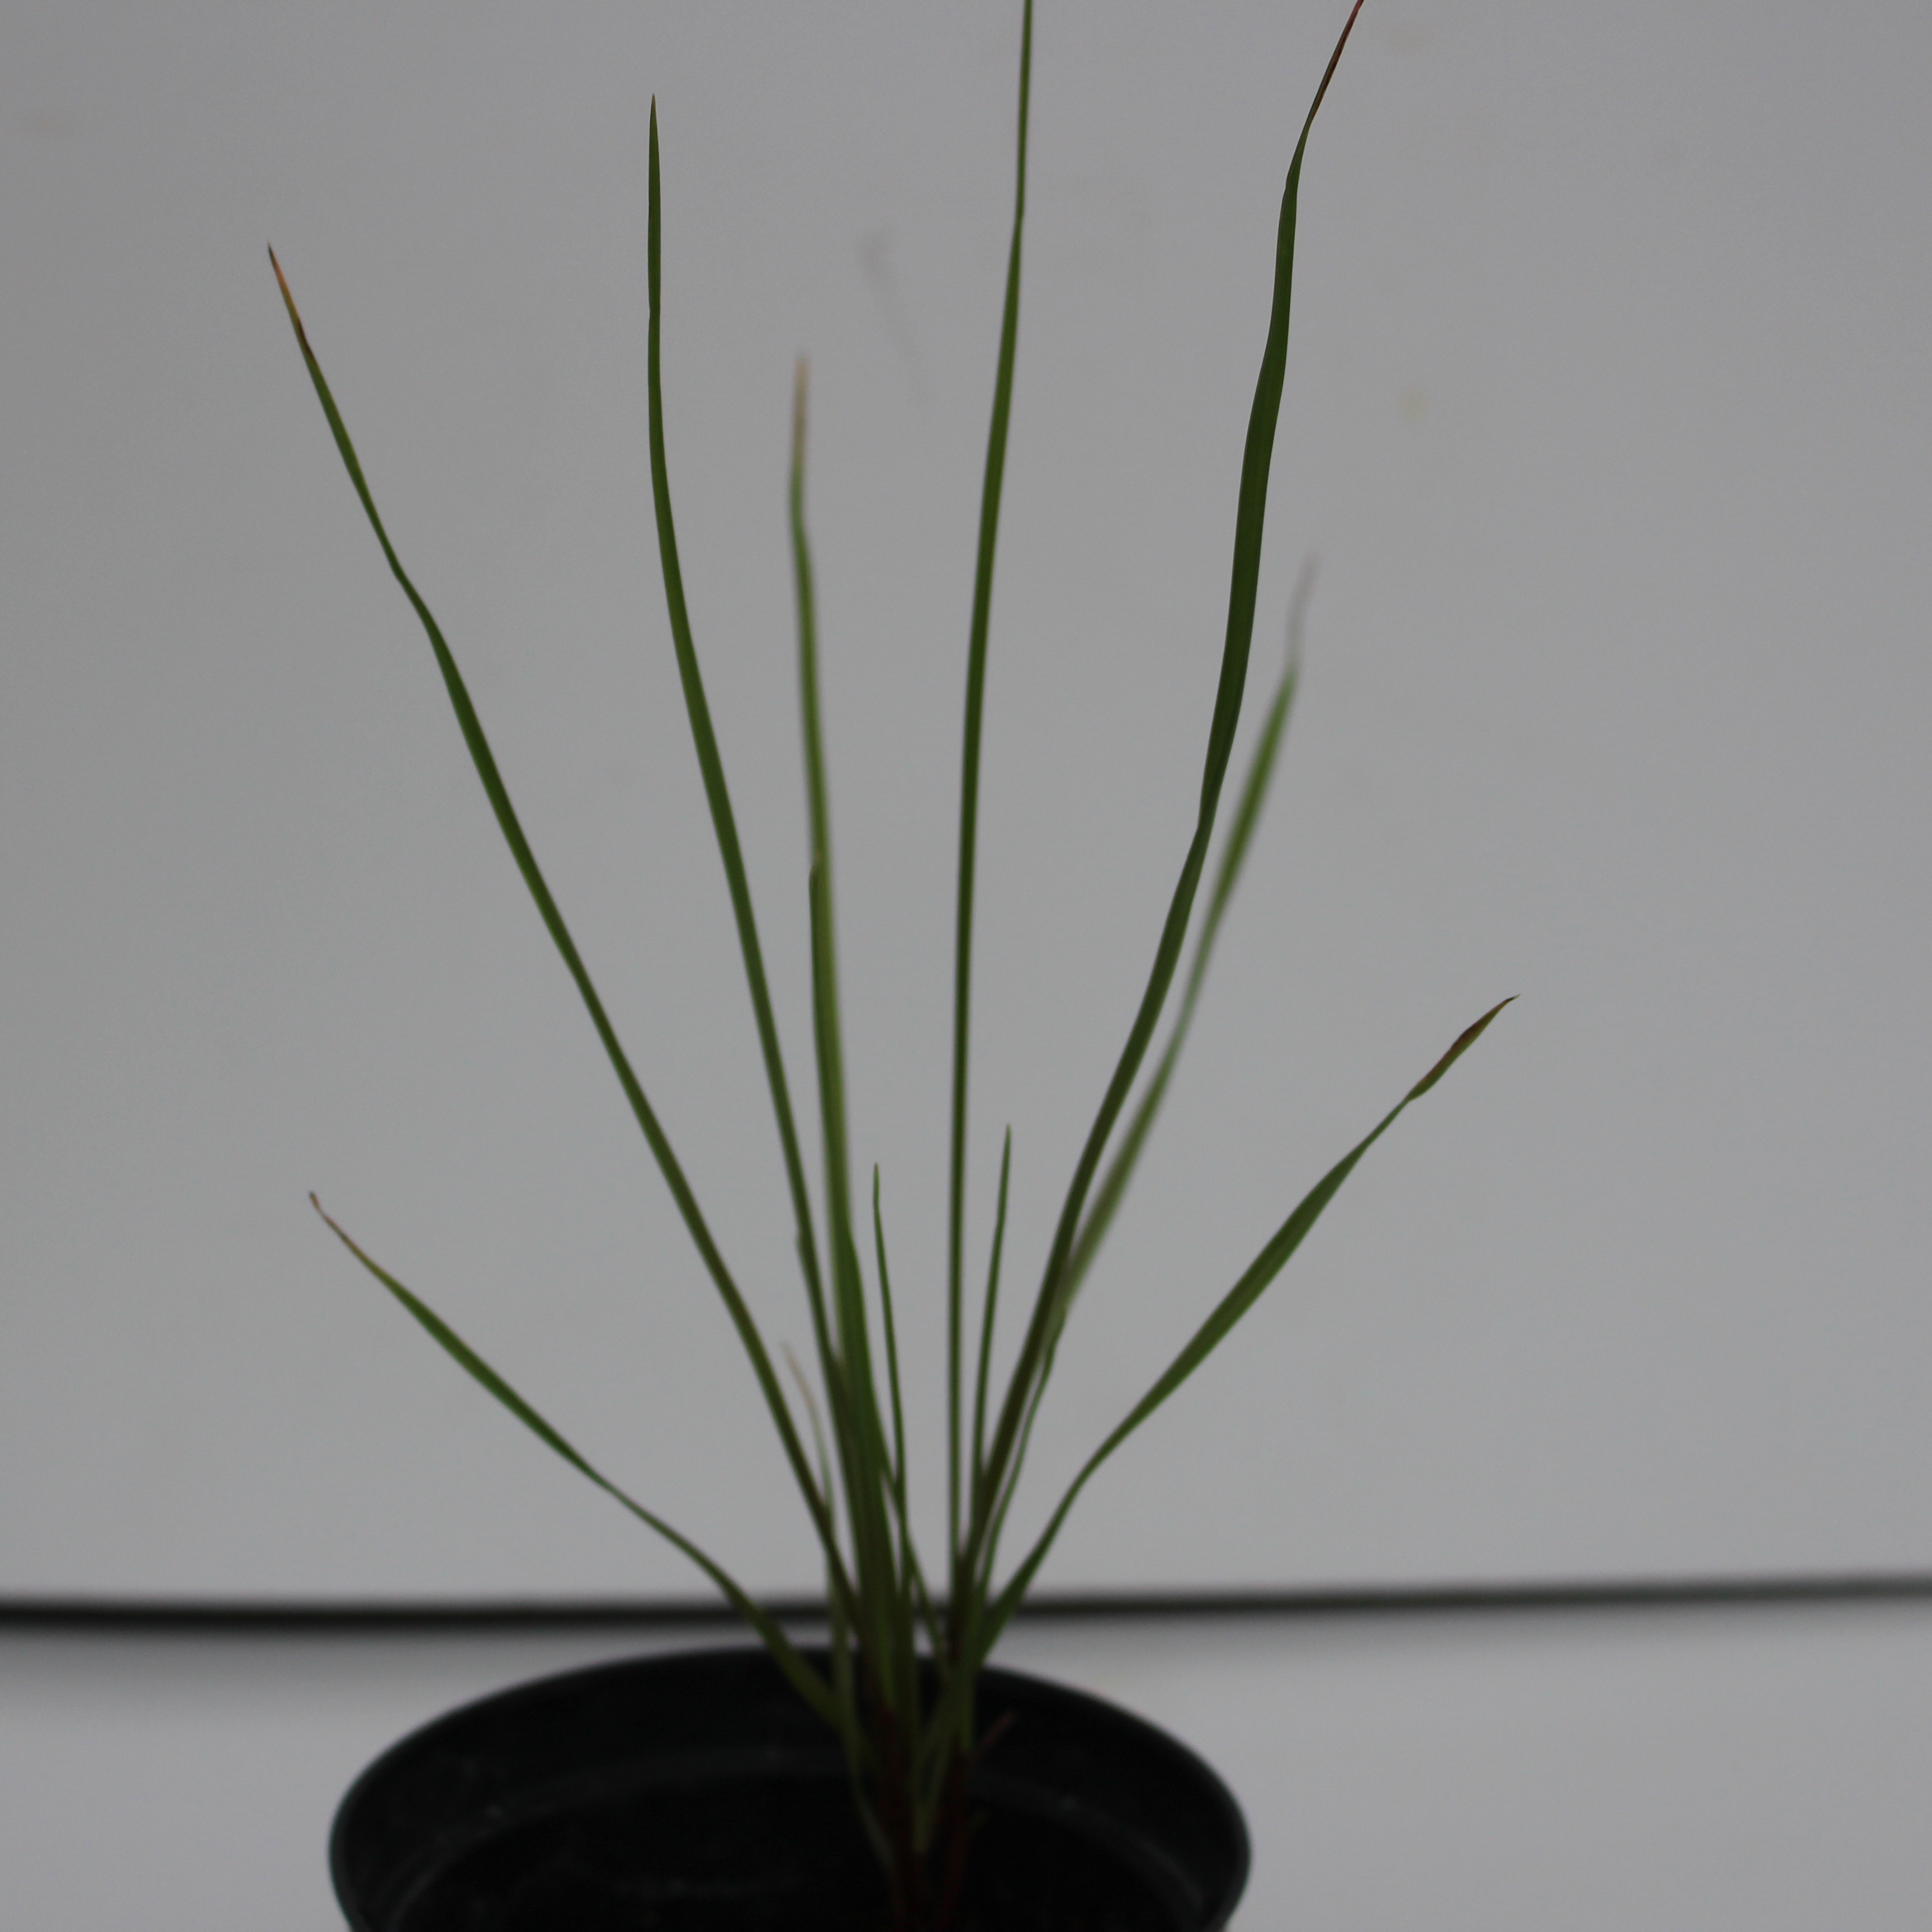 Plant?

Lolium multiflorum
